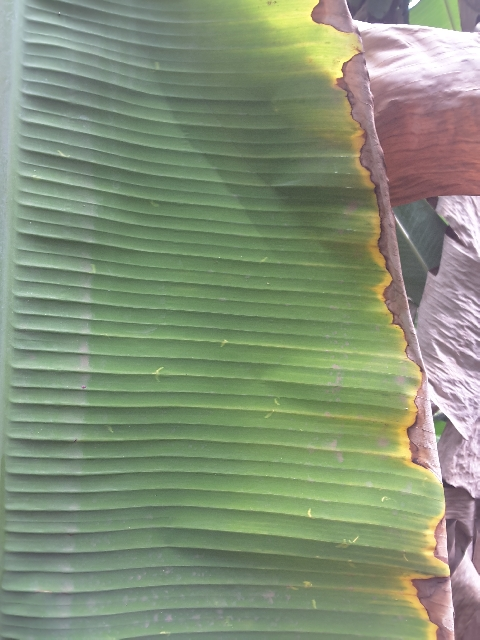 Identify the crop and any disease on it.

banana, fusarium wilt race 1
